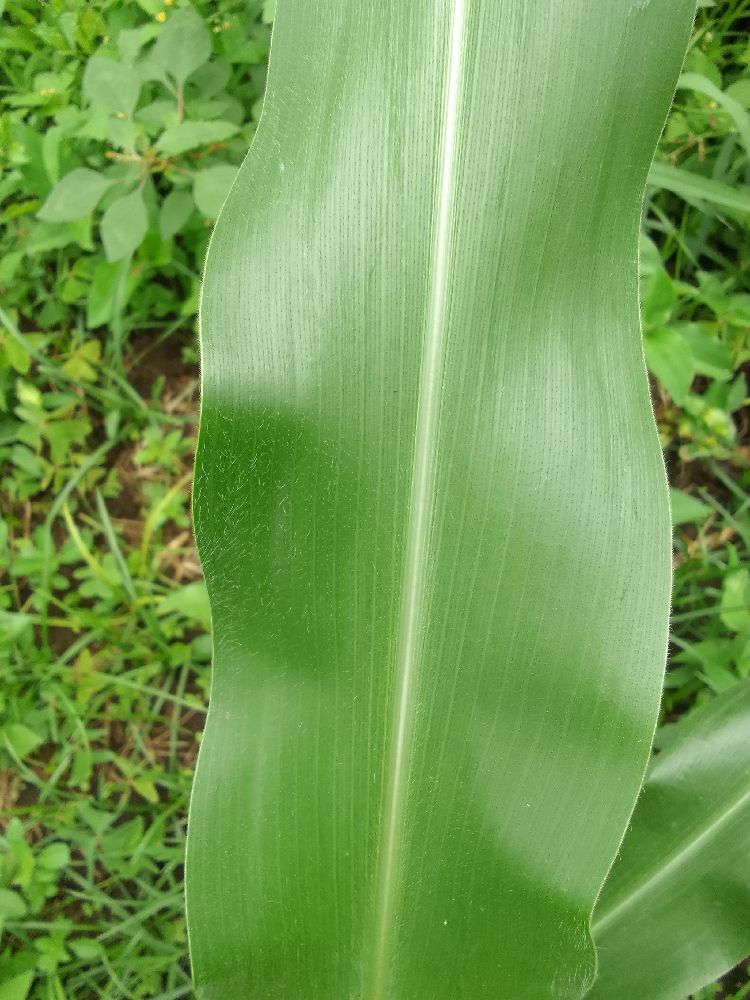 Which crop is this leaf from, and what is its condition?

maize, healthy
